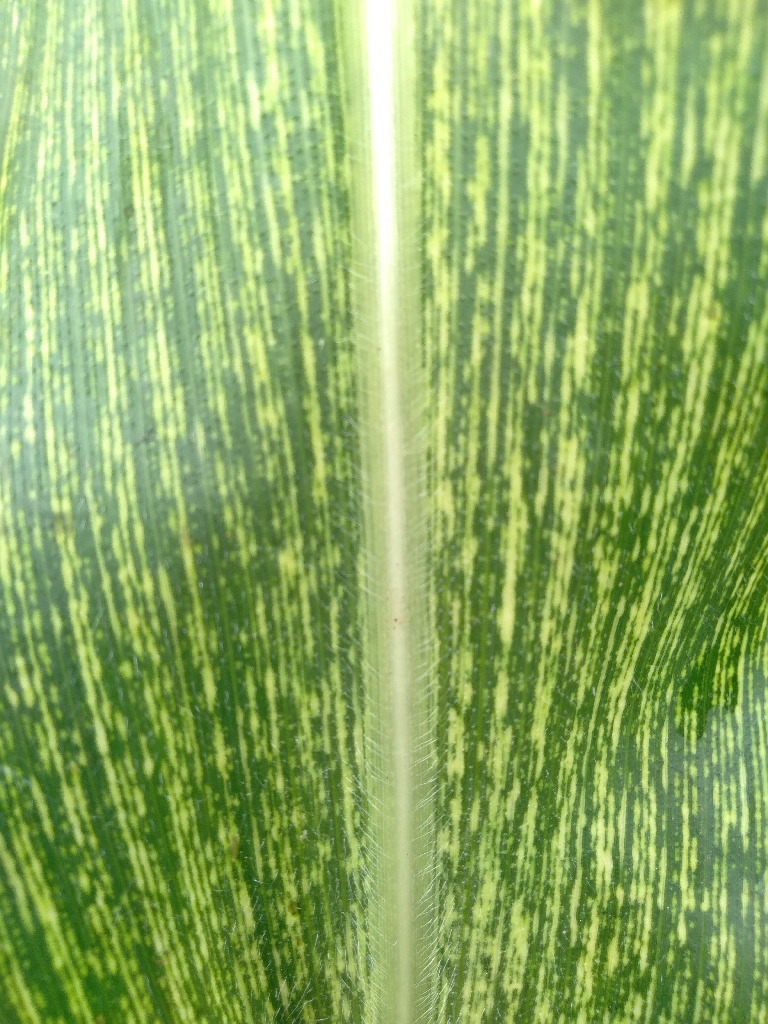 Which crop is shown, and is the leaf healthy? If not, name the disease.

maize, maize streak virus
